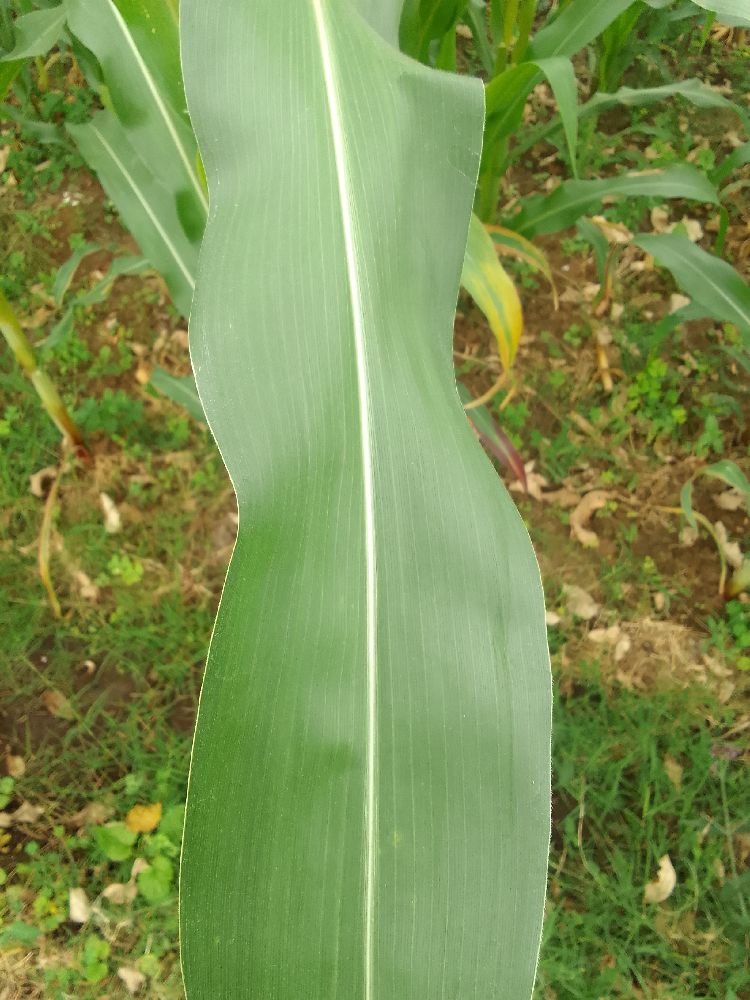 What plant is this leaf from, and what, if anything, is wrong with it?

maize, healthy
